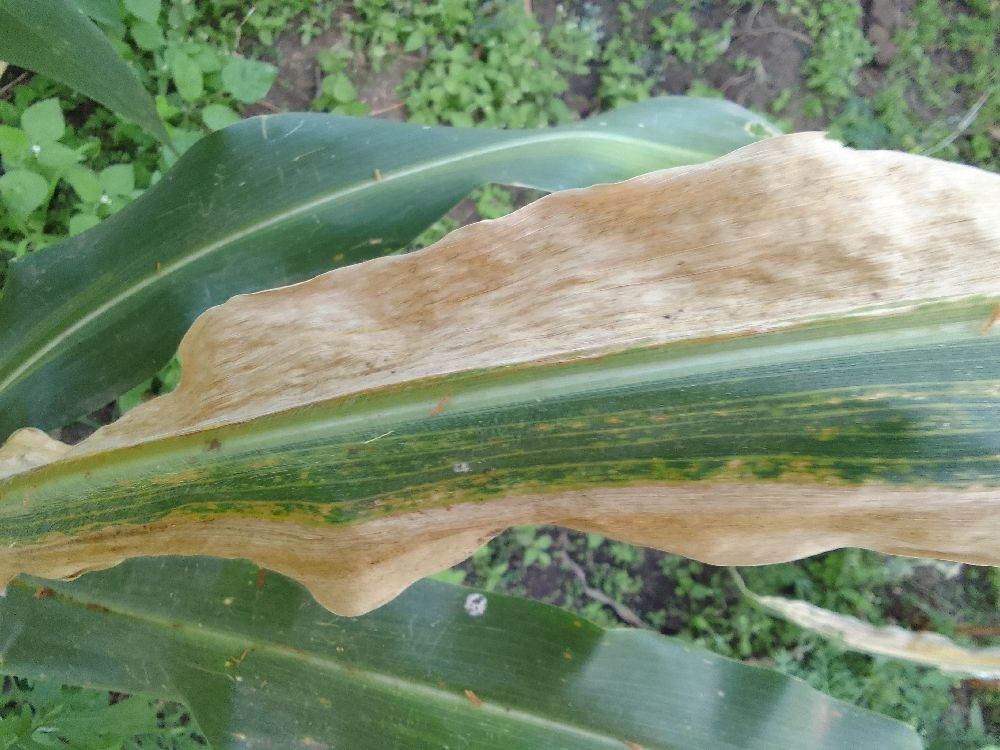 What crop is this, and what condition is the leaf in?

maize, maize lethal necrosis
